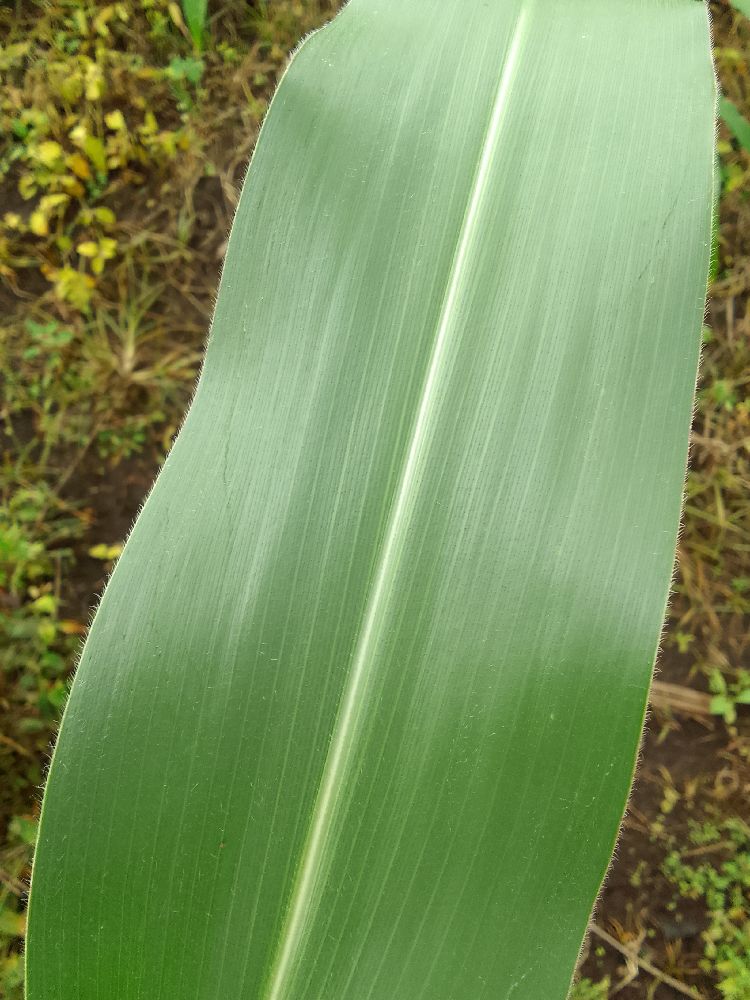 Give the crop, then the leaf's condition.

maize, healthy
